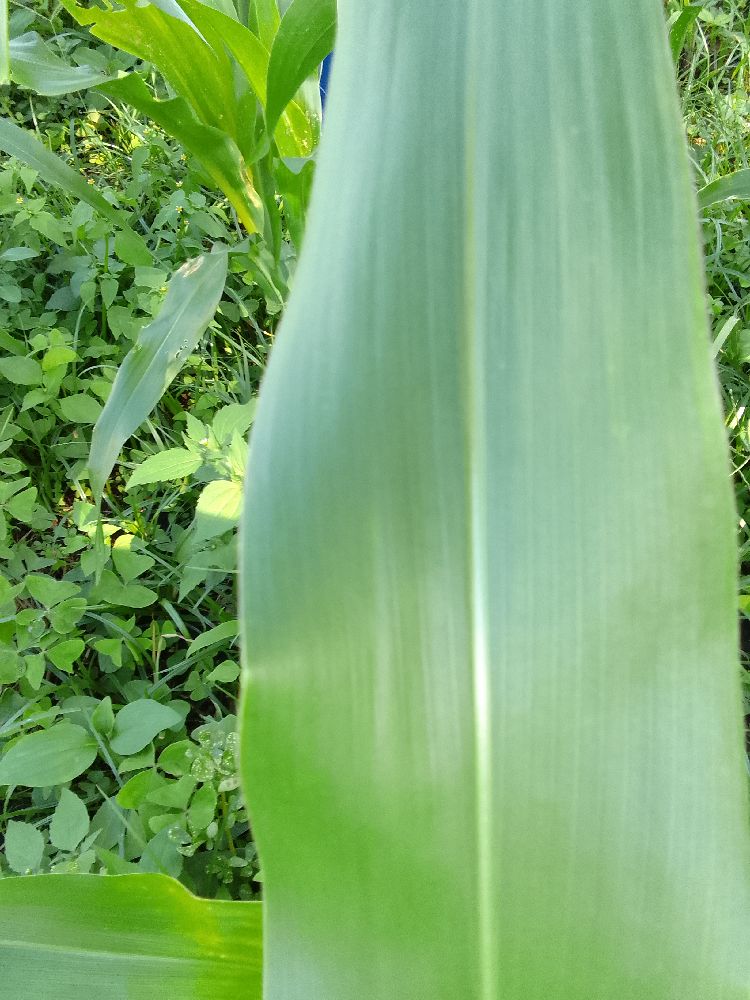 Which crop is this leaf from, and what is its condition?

maize, healthy
